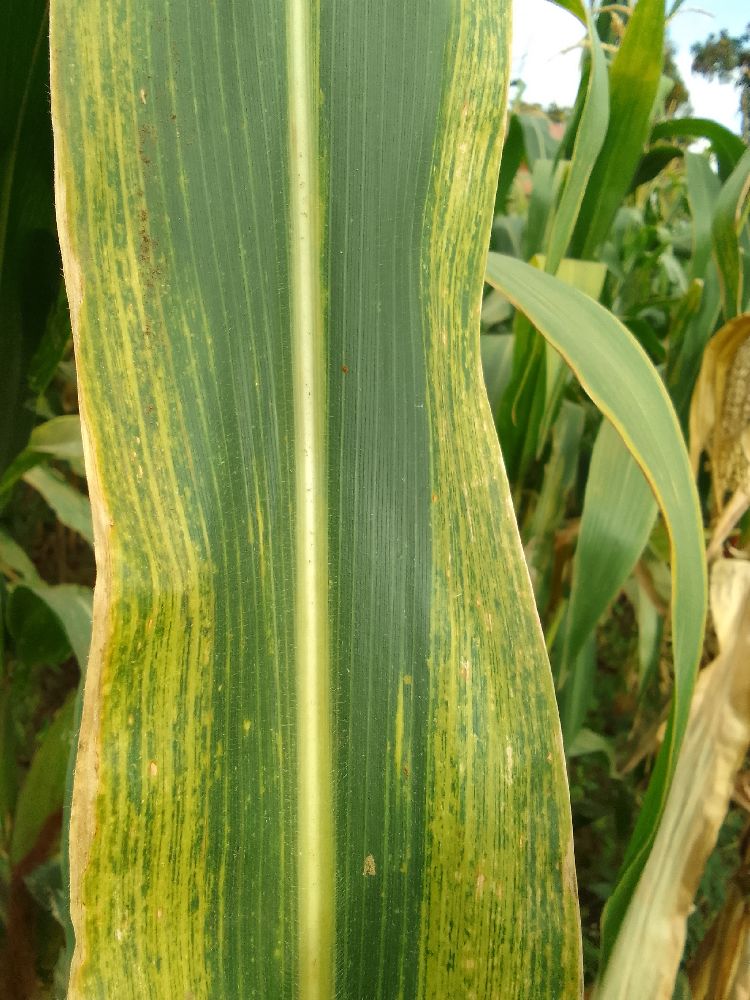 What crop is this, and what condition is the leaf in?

maize, maize lethal necrosis
